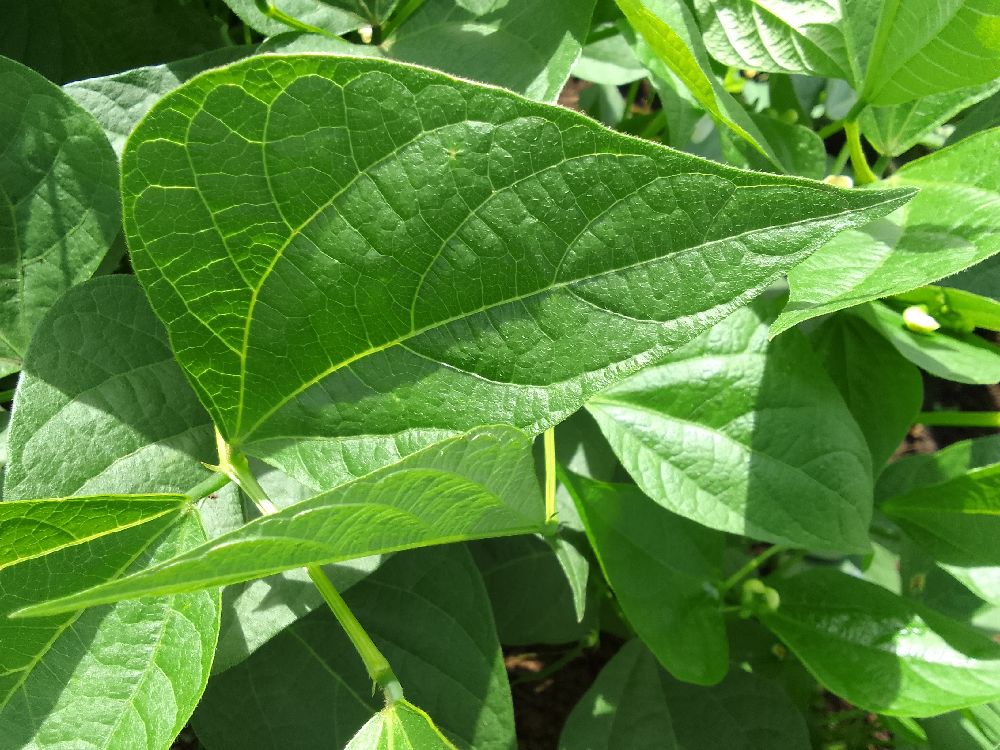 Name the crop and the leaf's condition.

common bean, healthy
